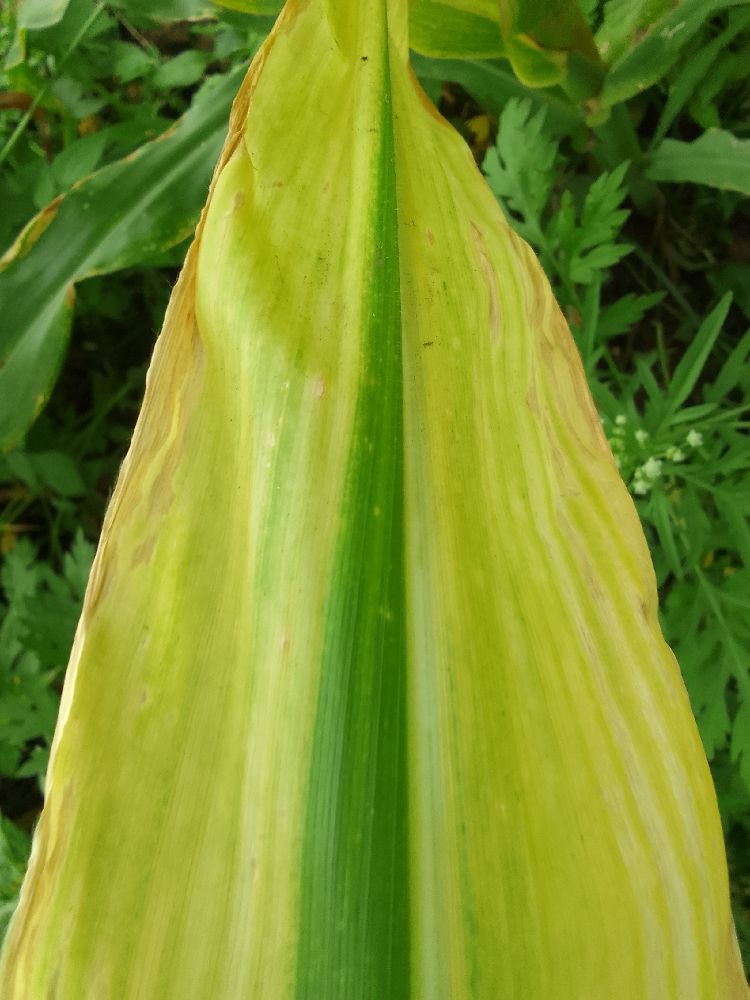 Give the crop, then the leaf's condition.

maize, maize lethal necrosis
